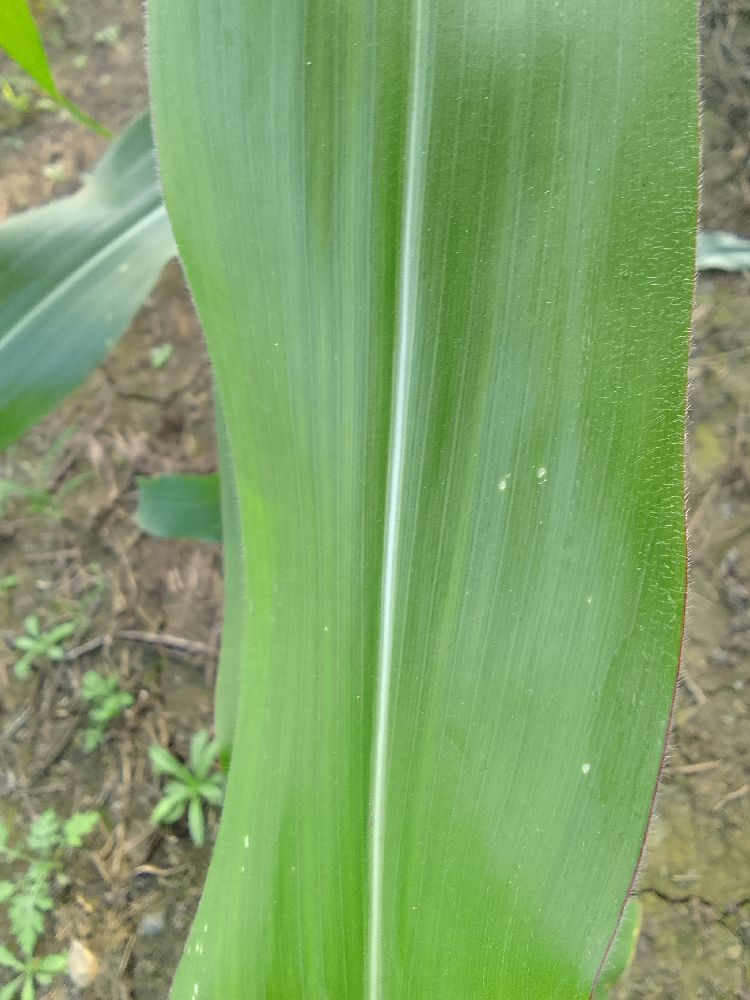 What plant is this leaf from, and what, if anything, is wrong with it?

maize, healthy
